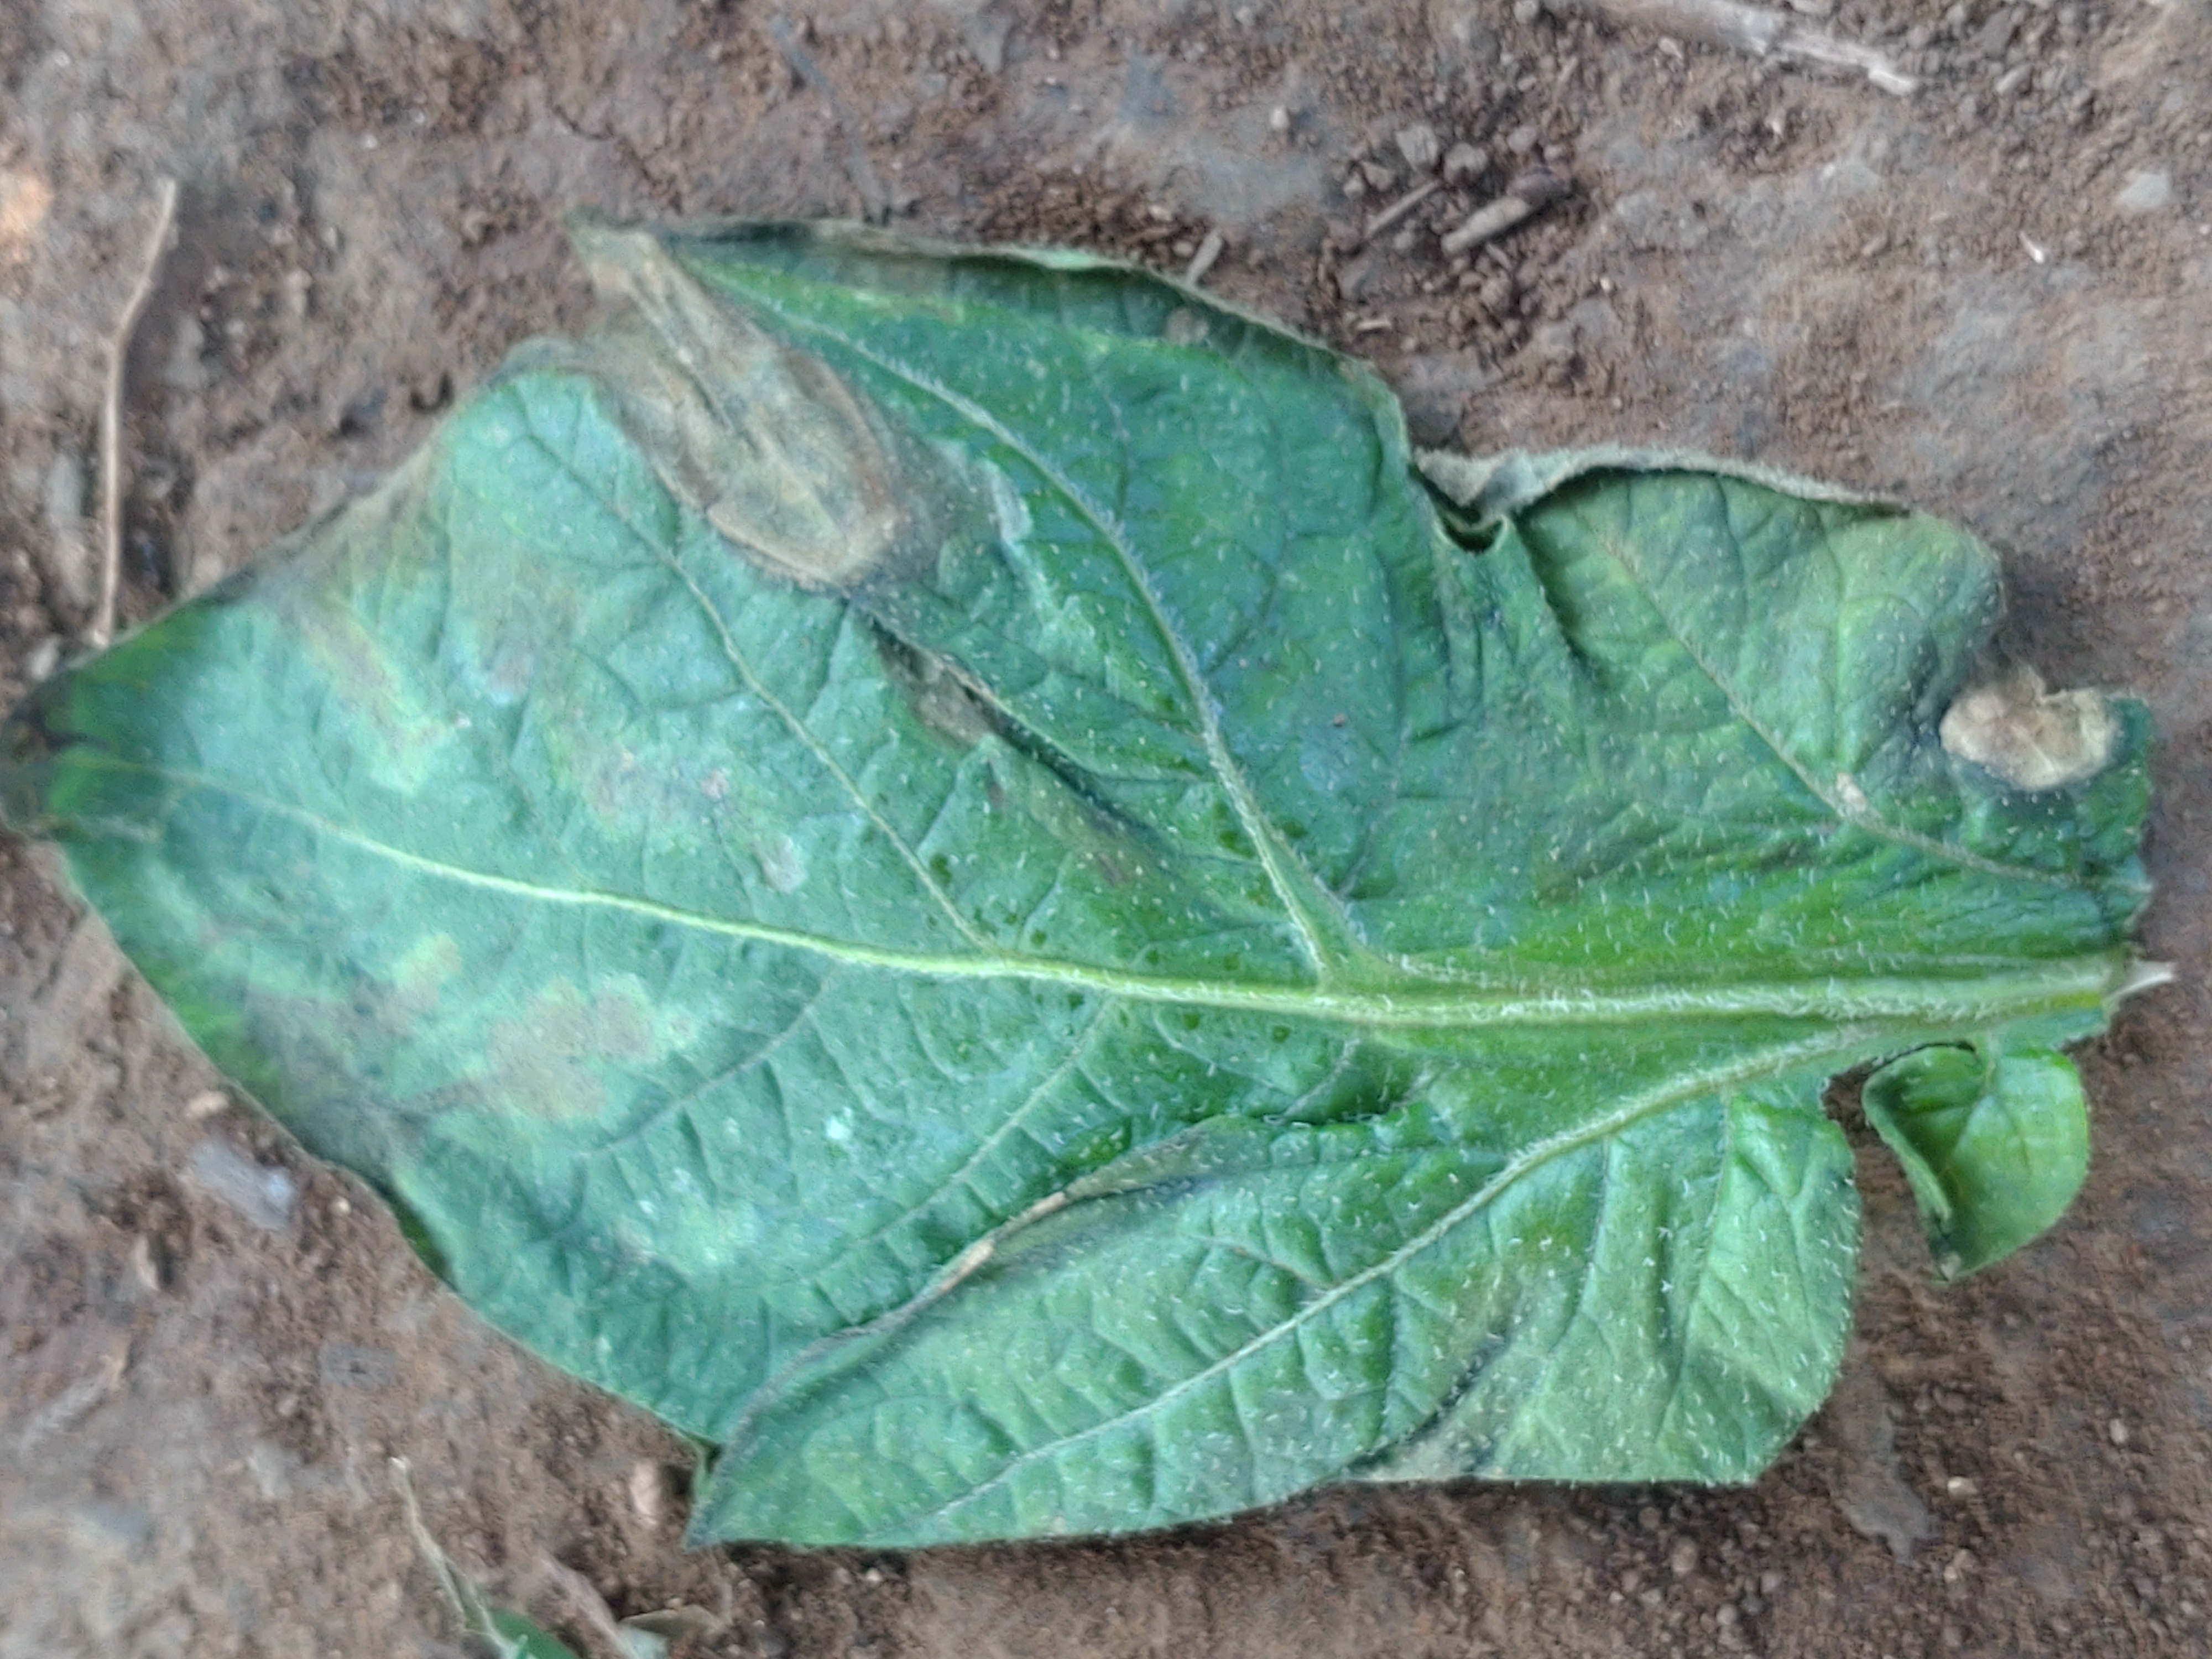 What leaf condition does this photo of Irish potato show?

early blight
